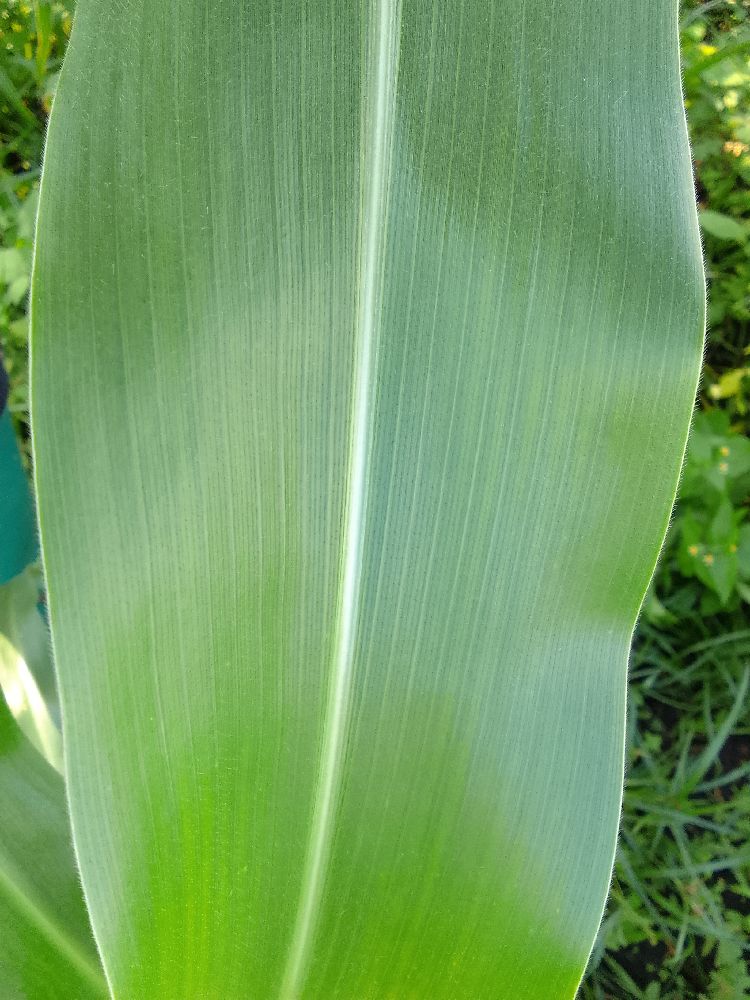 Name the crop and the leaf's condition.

maize, healthy
